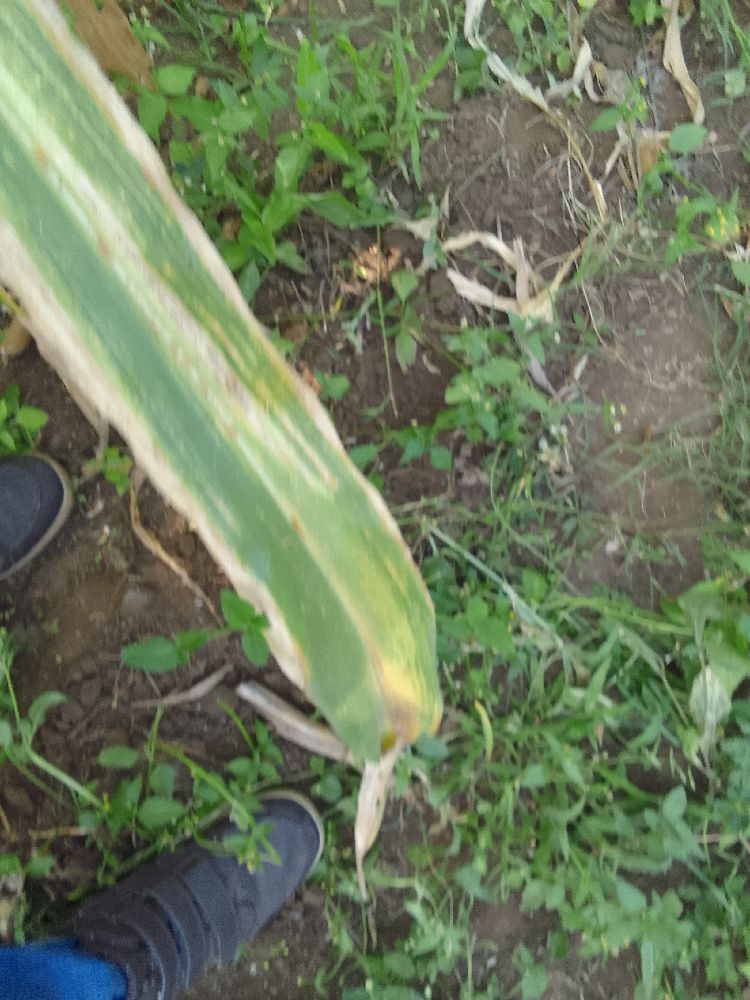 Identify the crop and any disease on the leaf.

maize, maize lethal necrosis
